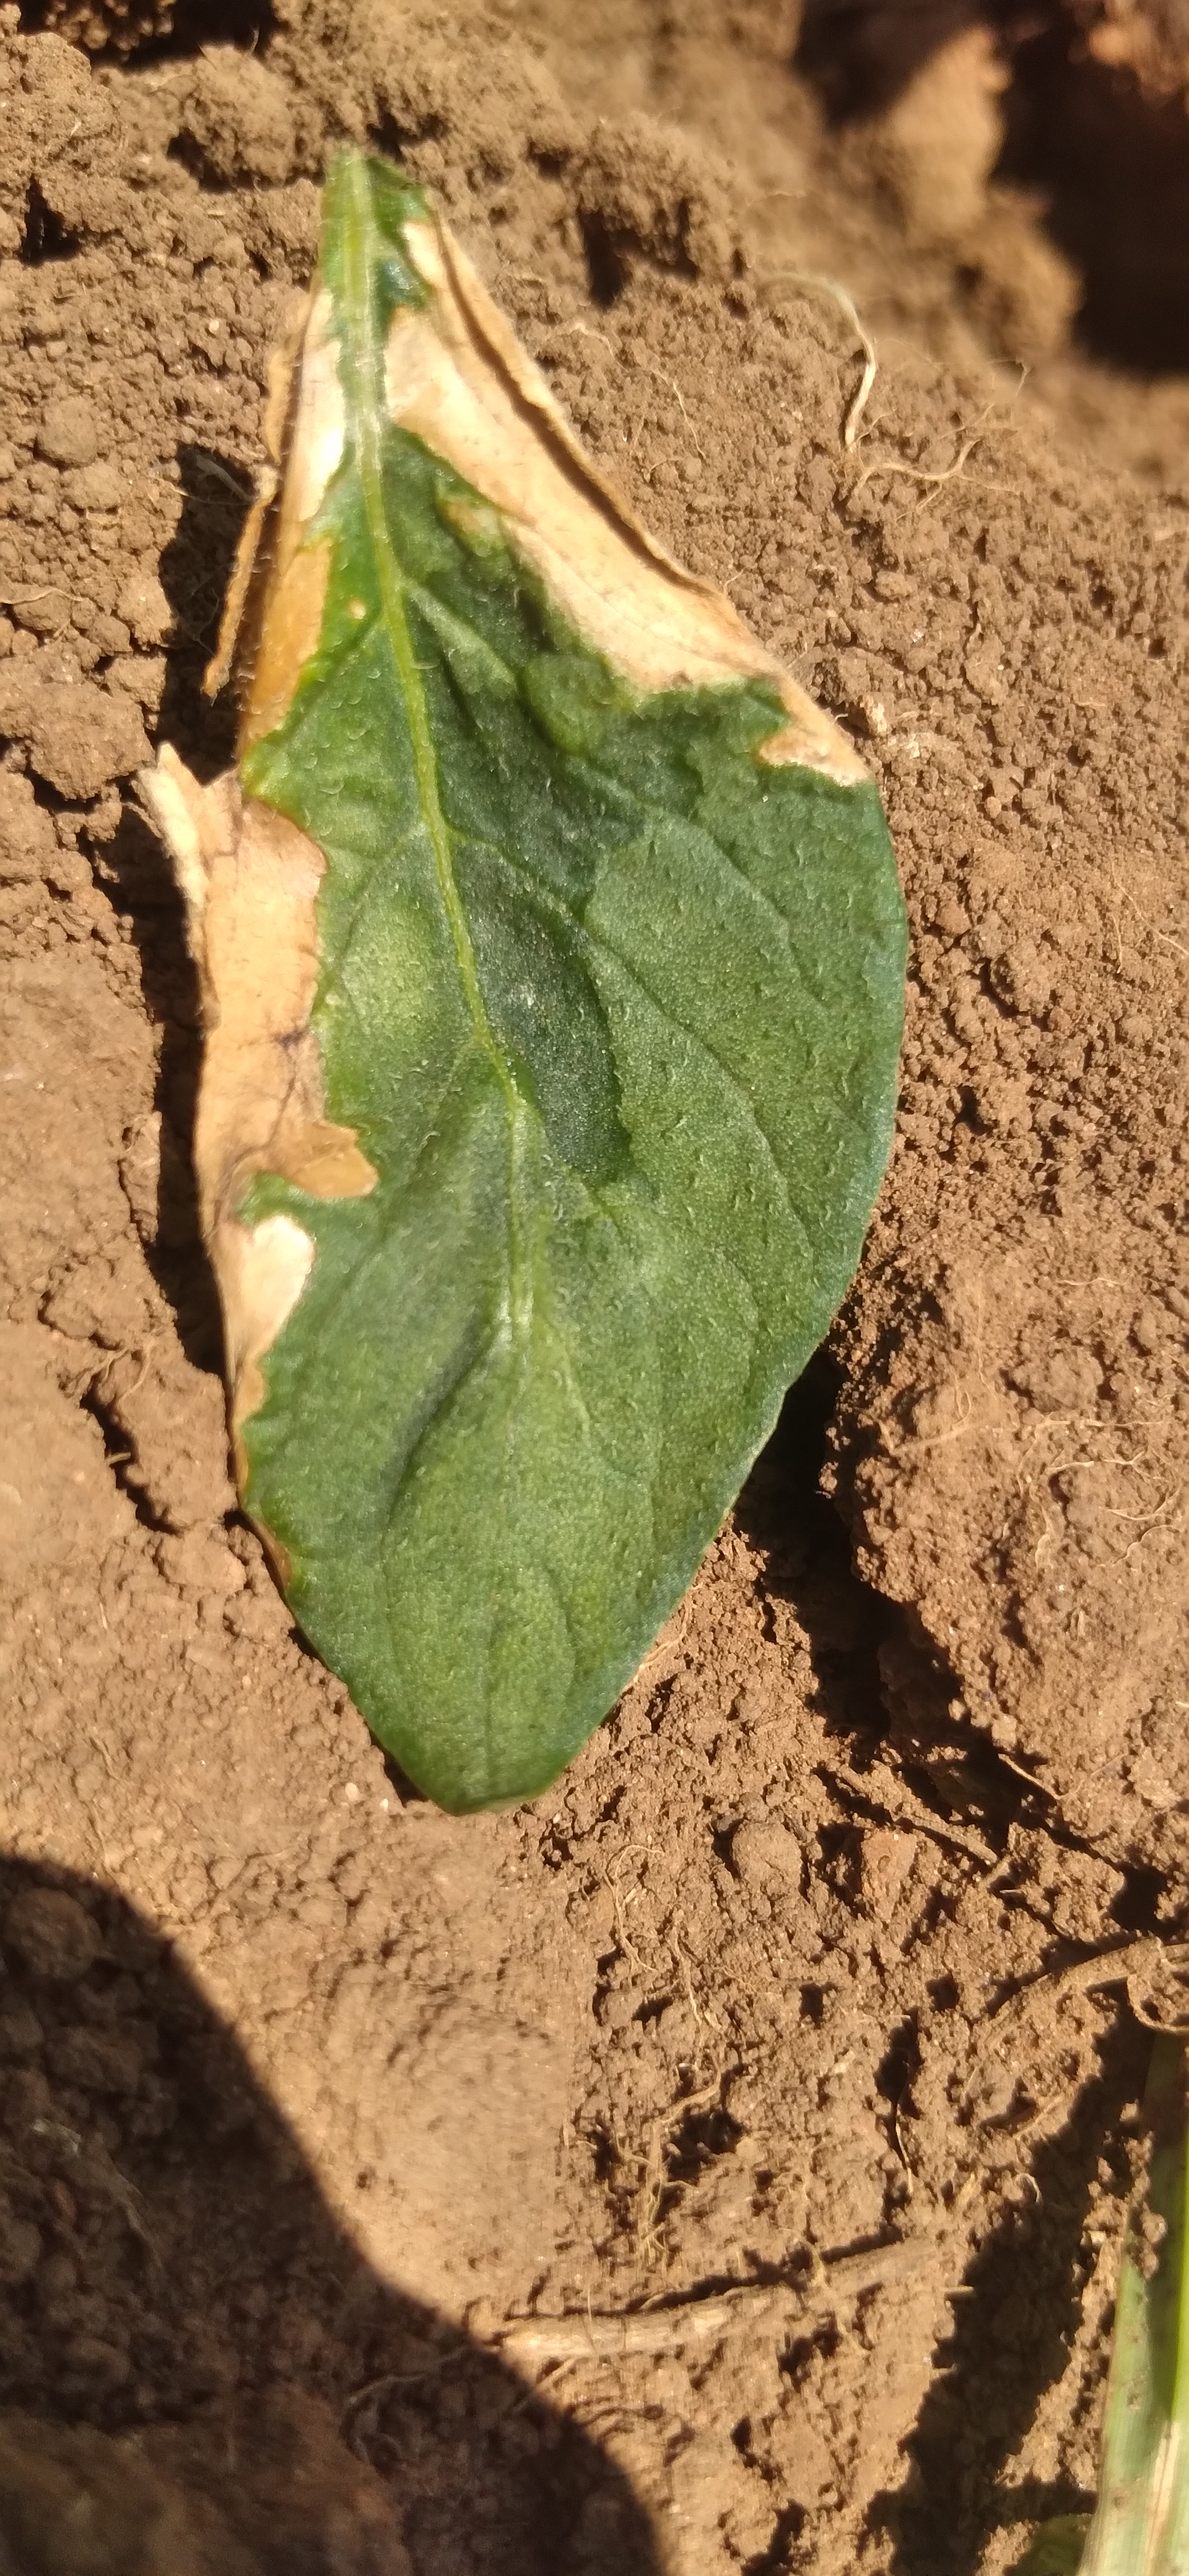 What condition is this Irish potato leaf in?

early blight
